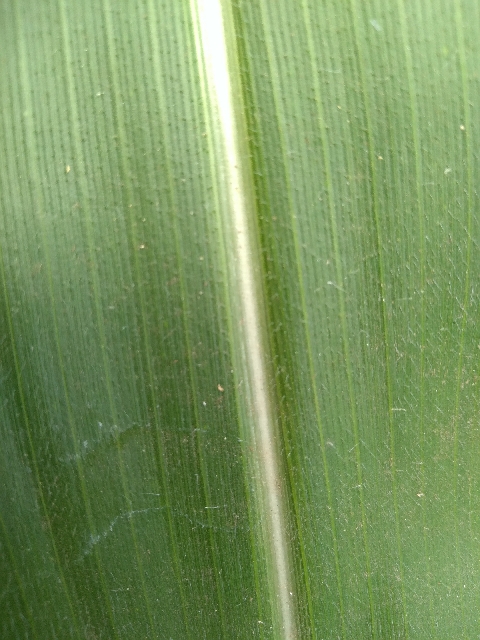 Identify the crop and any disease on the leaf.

maize, healthy
